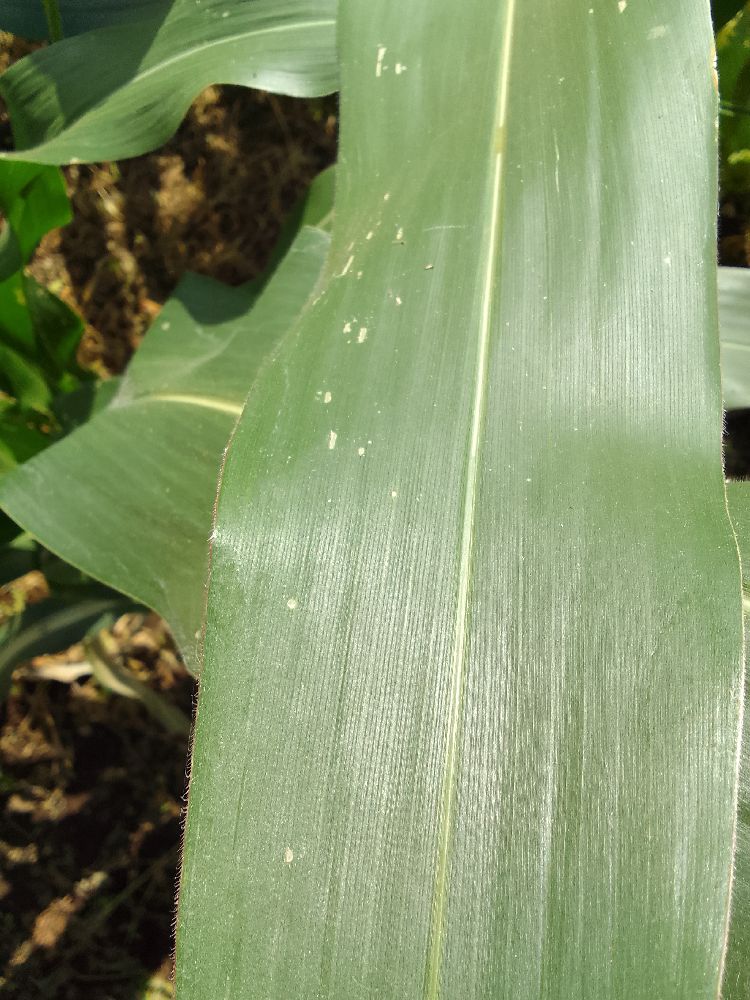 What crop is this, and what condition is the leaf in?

maize, healthy
